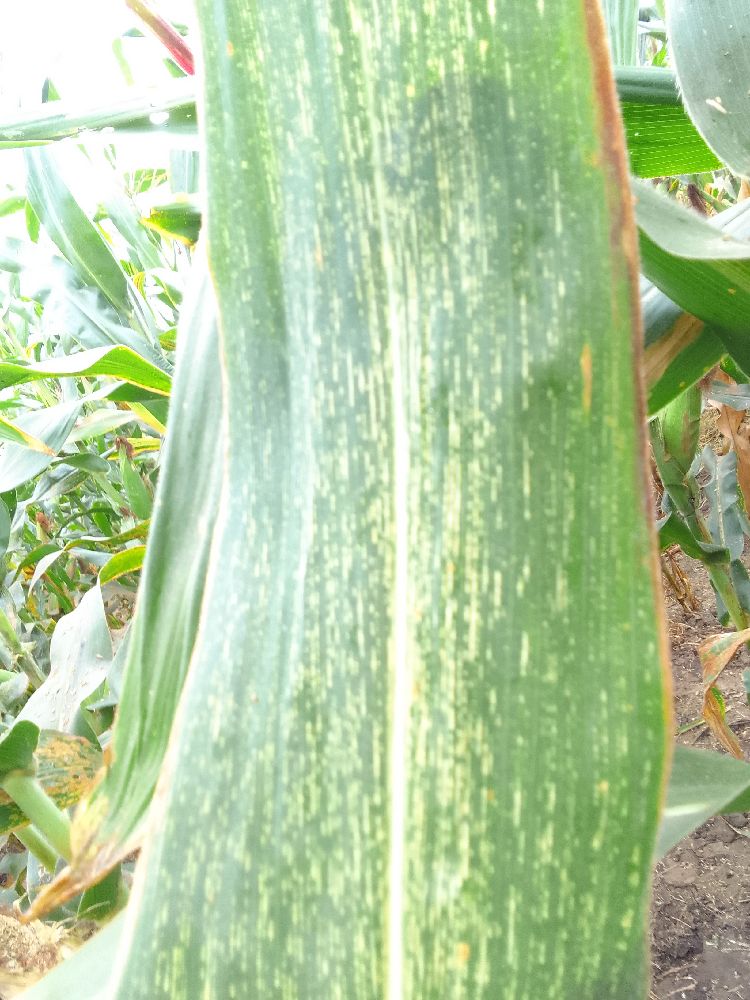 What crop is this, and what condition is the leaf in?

maize, maize streak virus
